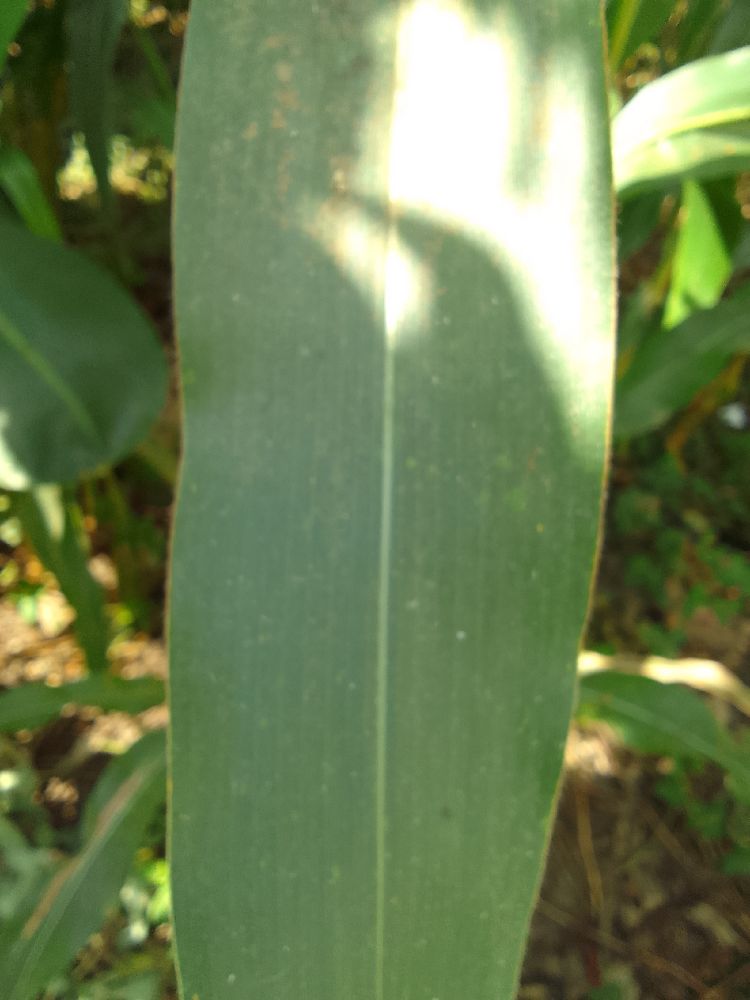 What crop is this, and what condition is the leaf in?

maize, healthy
